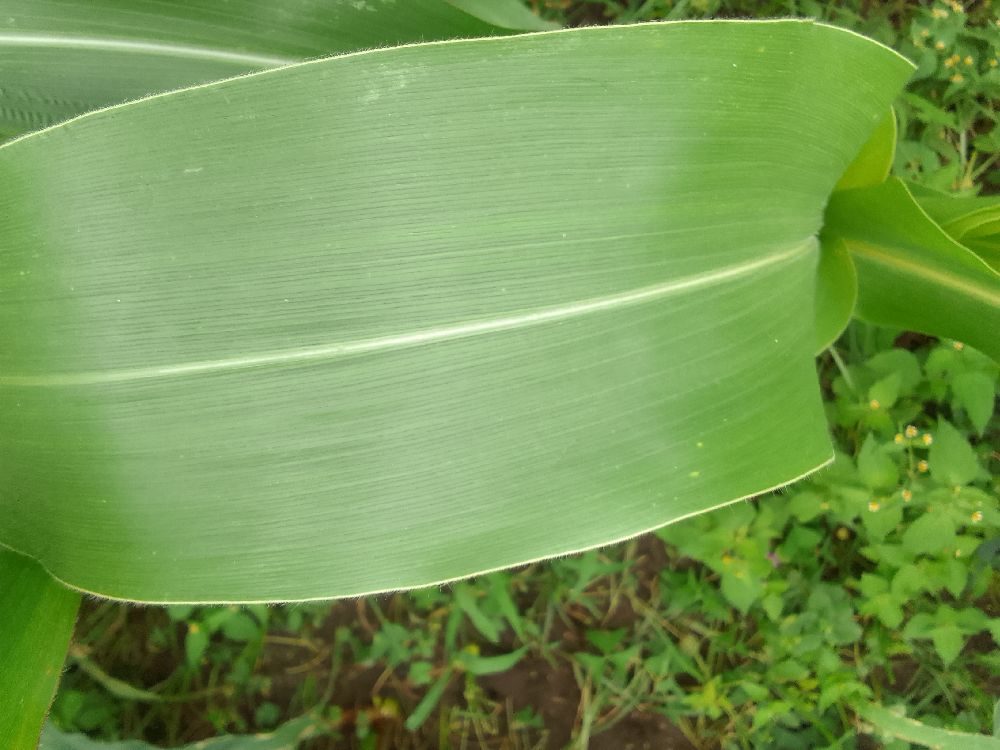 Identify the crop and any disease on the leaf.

maize, healthy
